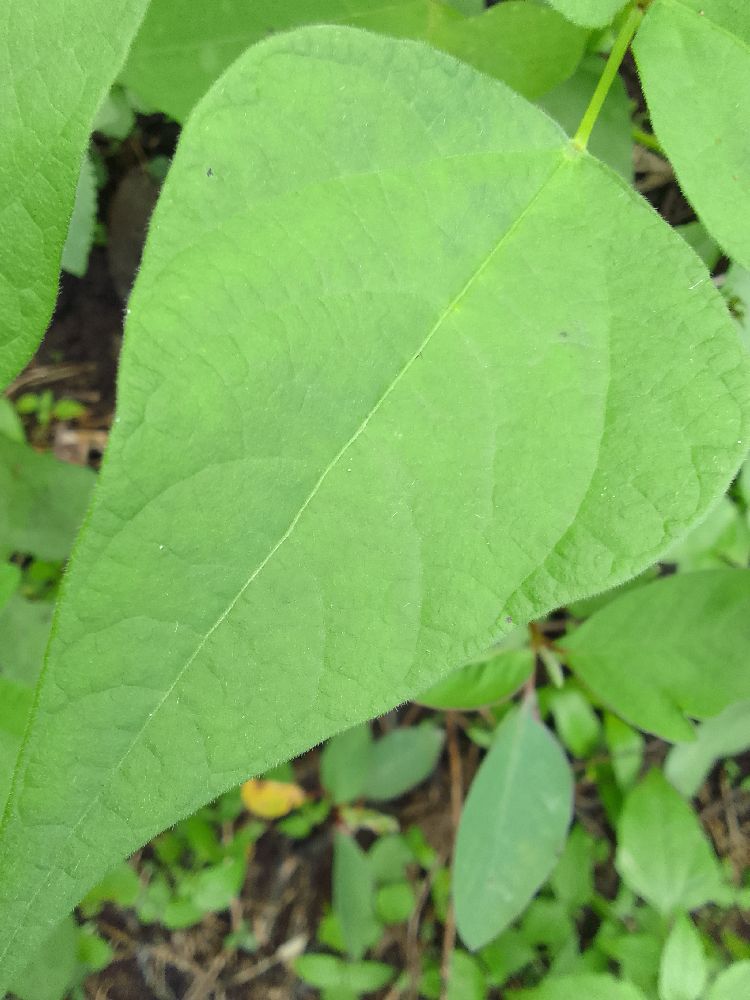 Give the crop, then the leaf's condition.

common bean, healthy
